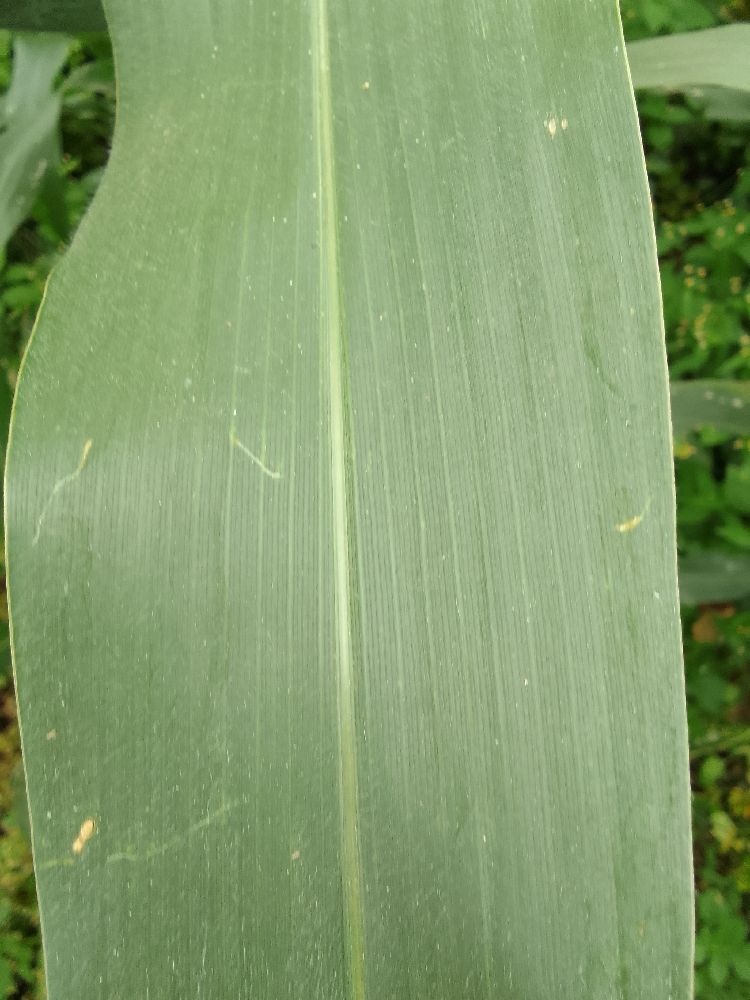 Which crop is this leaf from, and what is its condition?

maize, healthy
